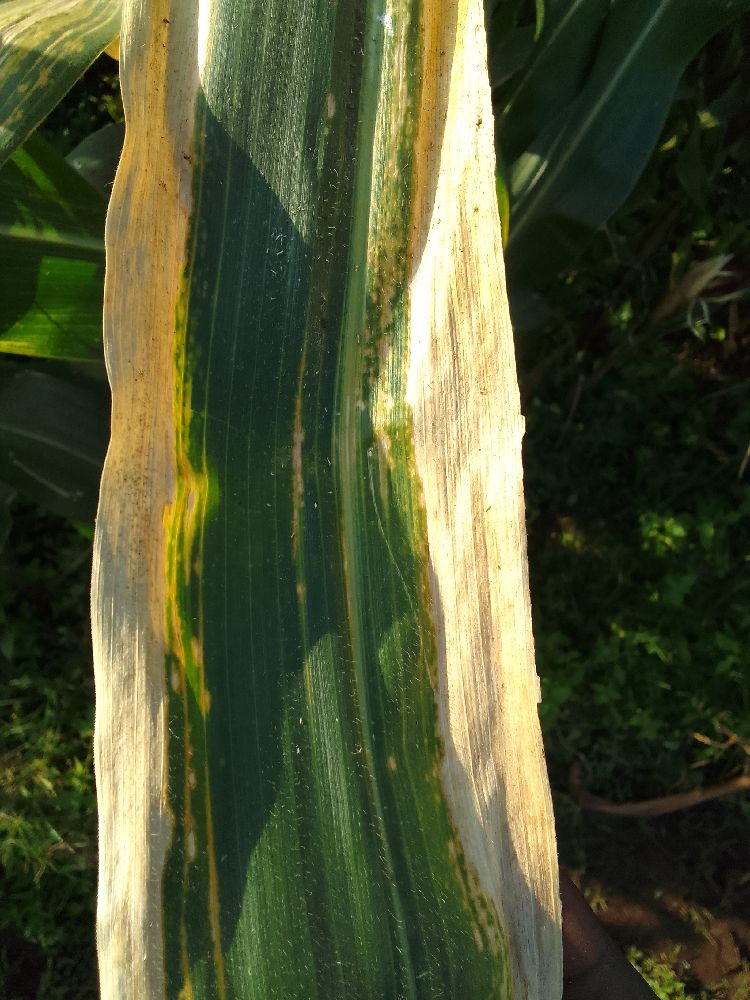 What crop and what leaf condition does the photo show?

maize, maize lethal necrosis
